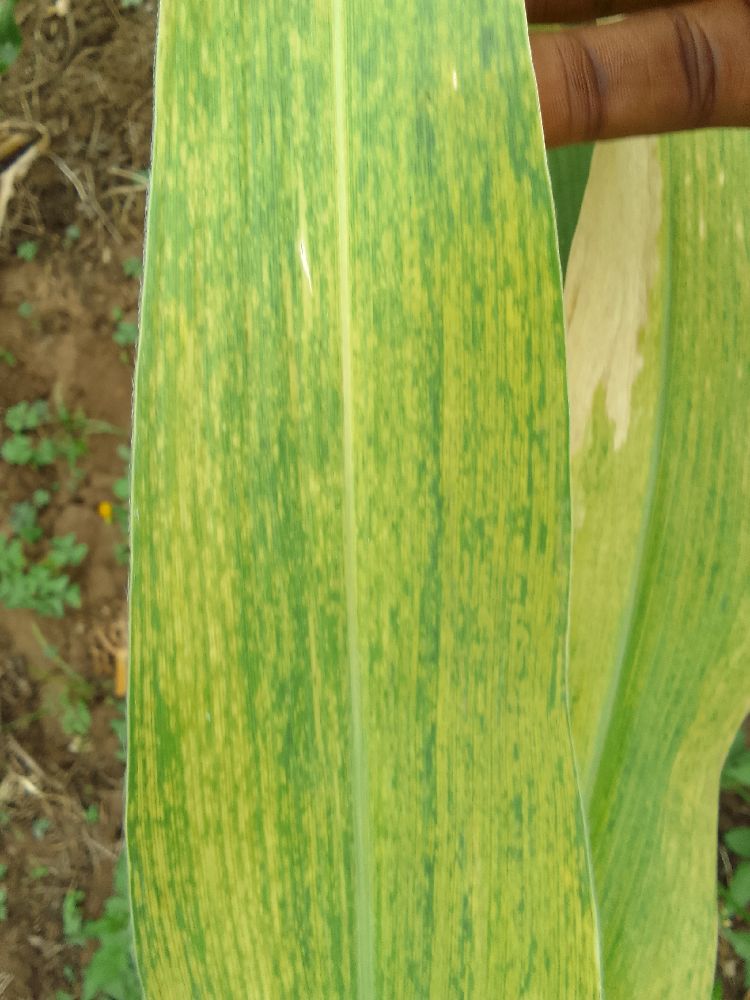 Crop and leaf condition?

maize, maize lethal necrosis
